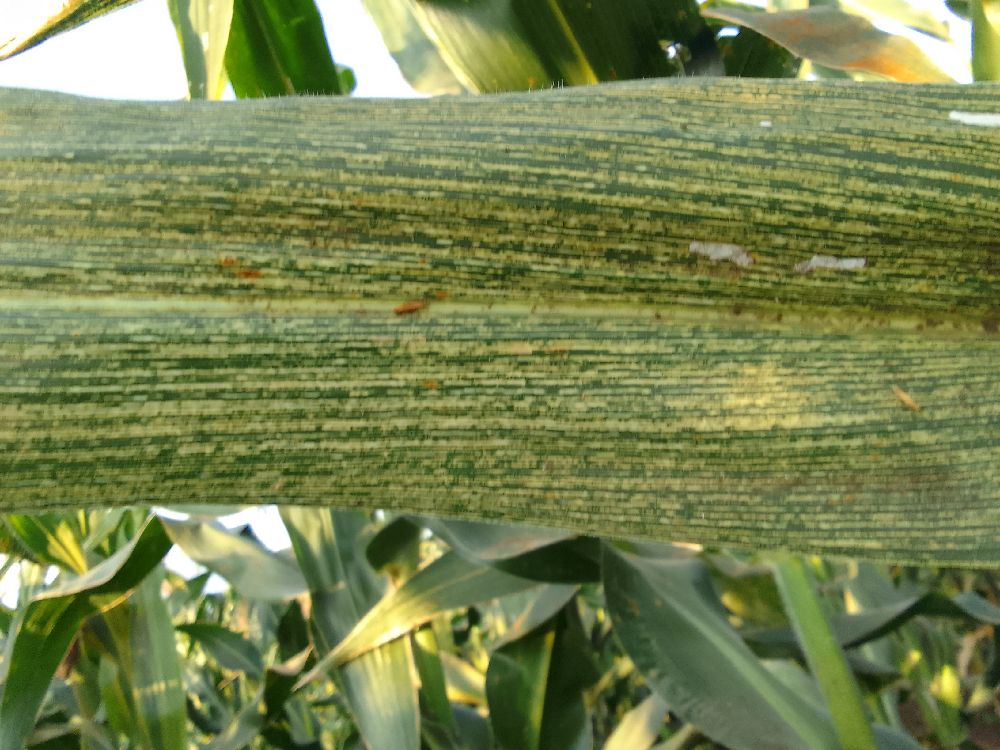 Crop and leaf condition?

maize, maize streak virus
